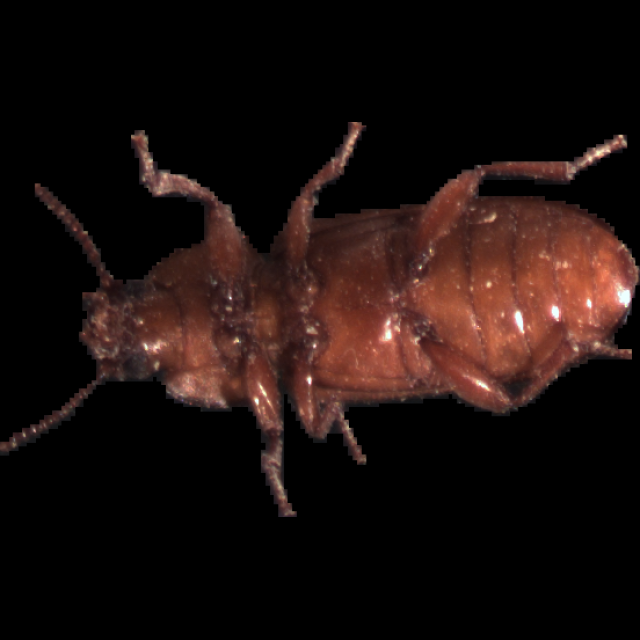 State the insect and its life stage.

mealworm beetle
